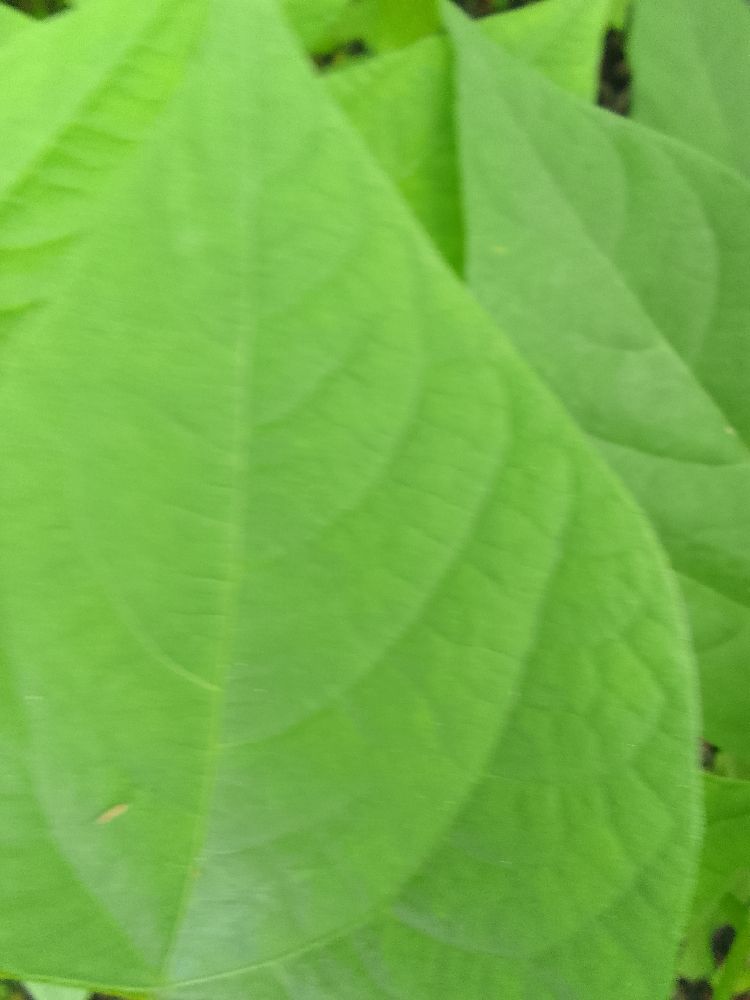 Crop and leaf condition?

common bean, healthy
